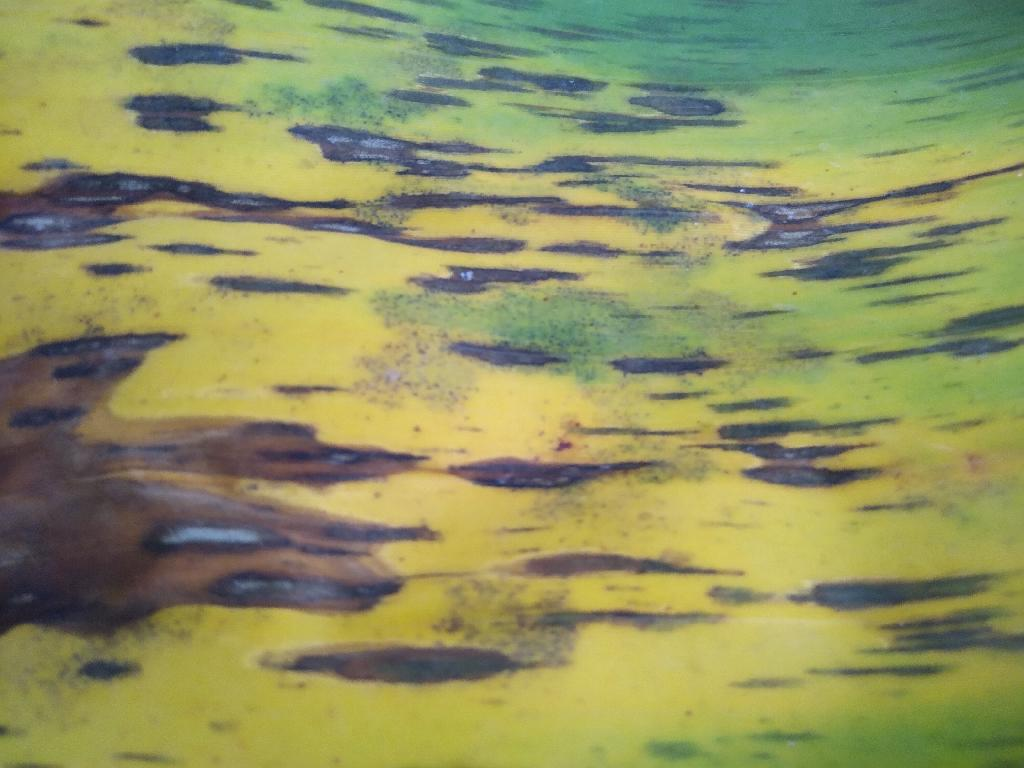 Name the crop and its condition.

banana, black sigatoka
